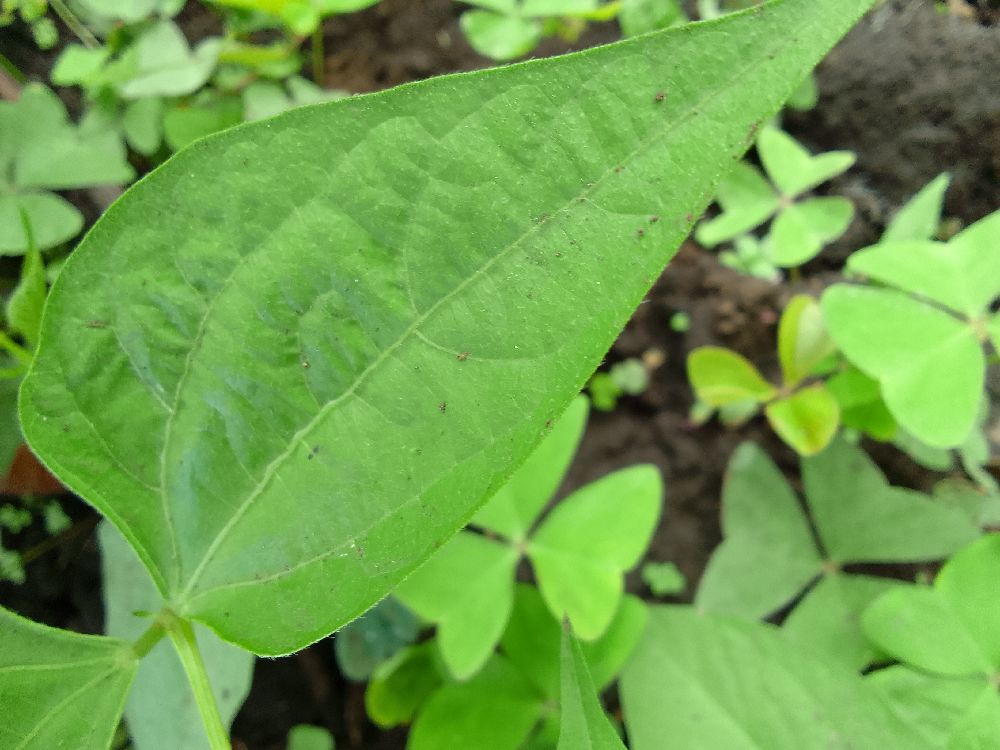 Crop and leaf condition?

common bean, healthy
